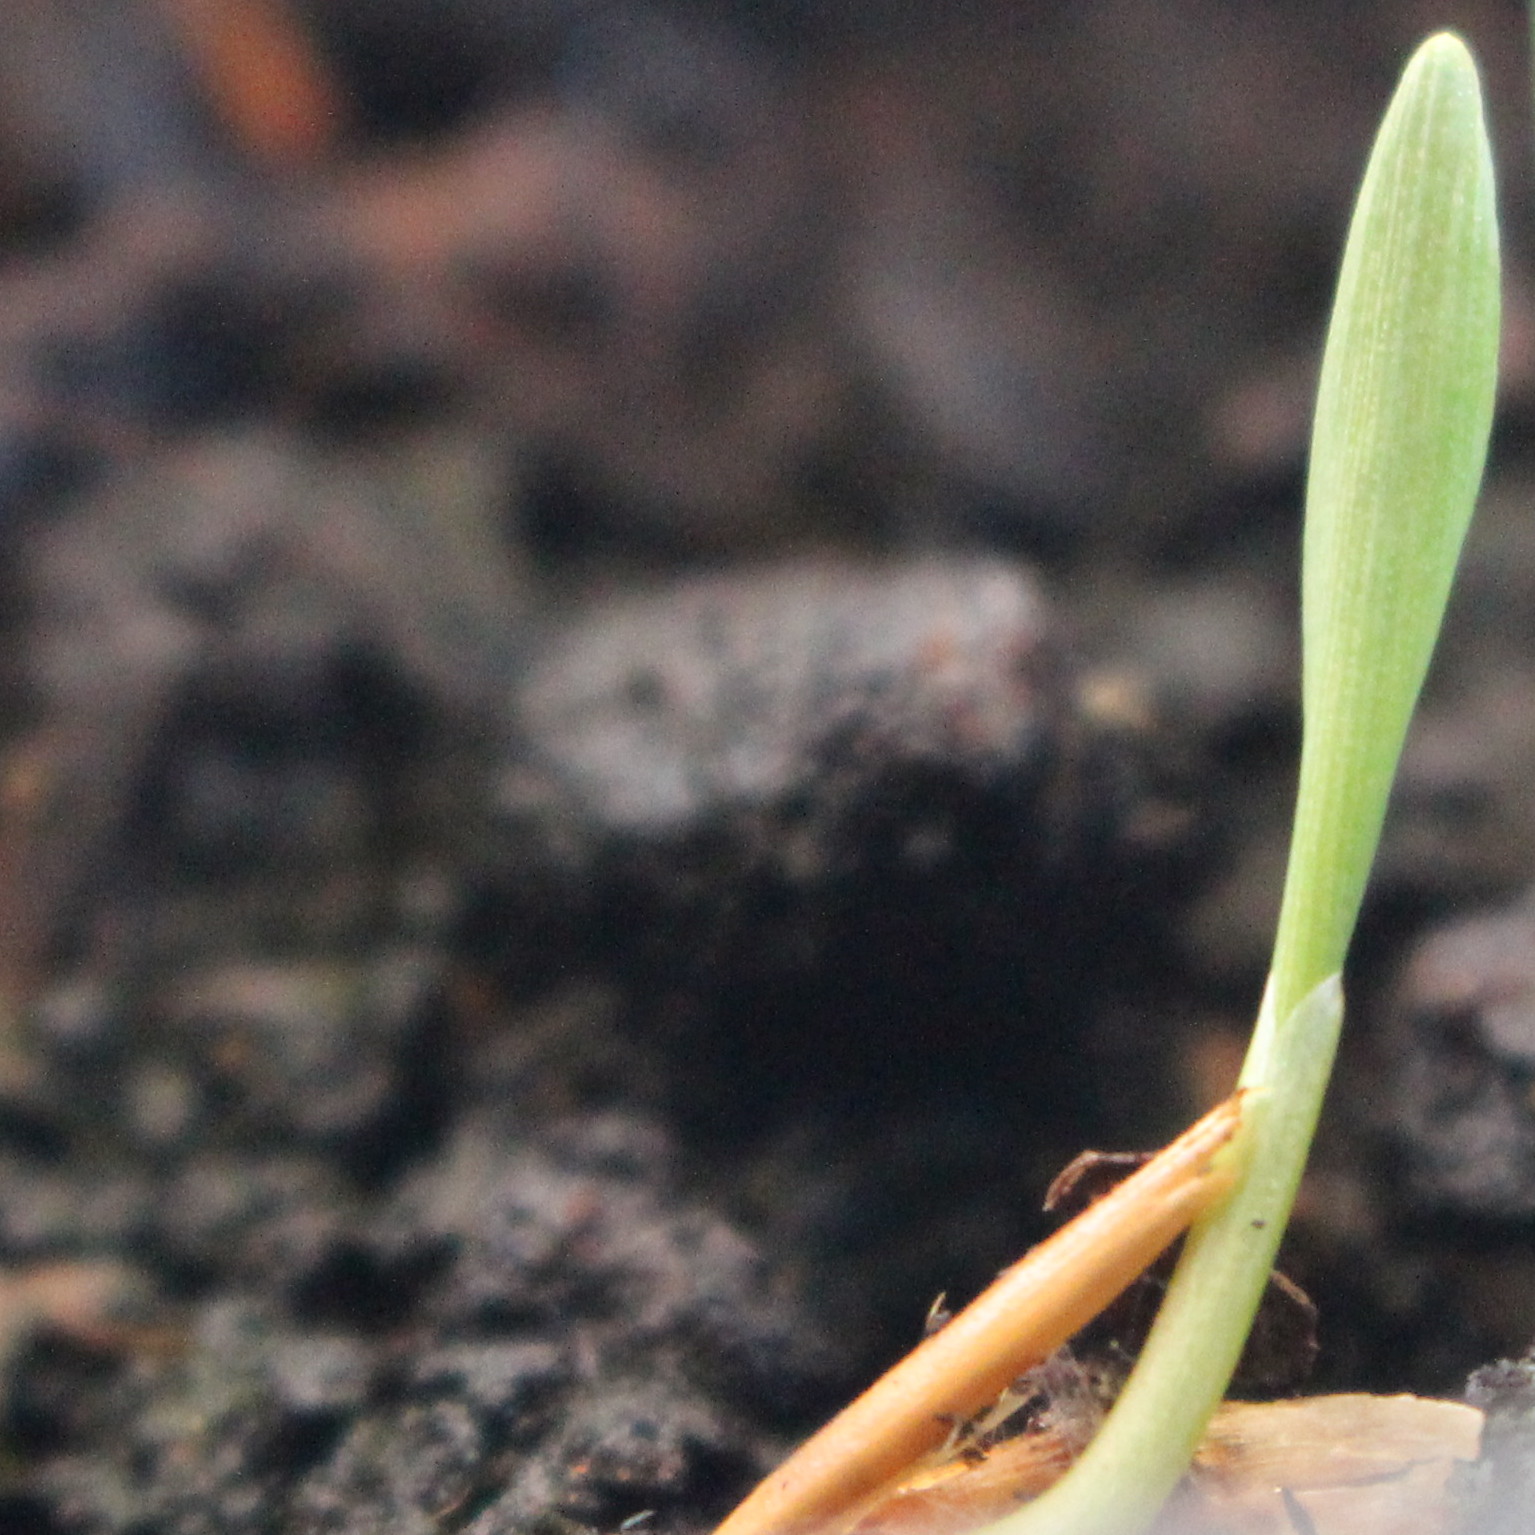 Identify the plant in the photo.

Avena sterilis
